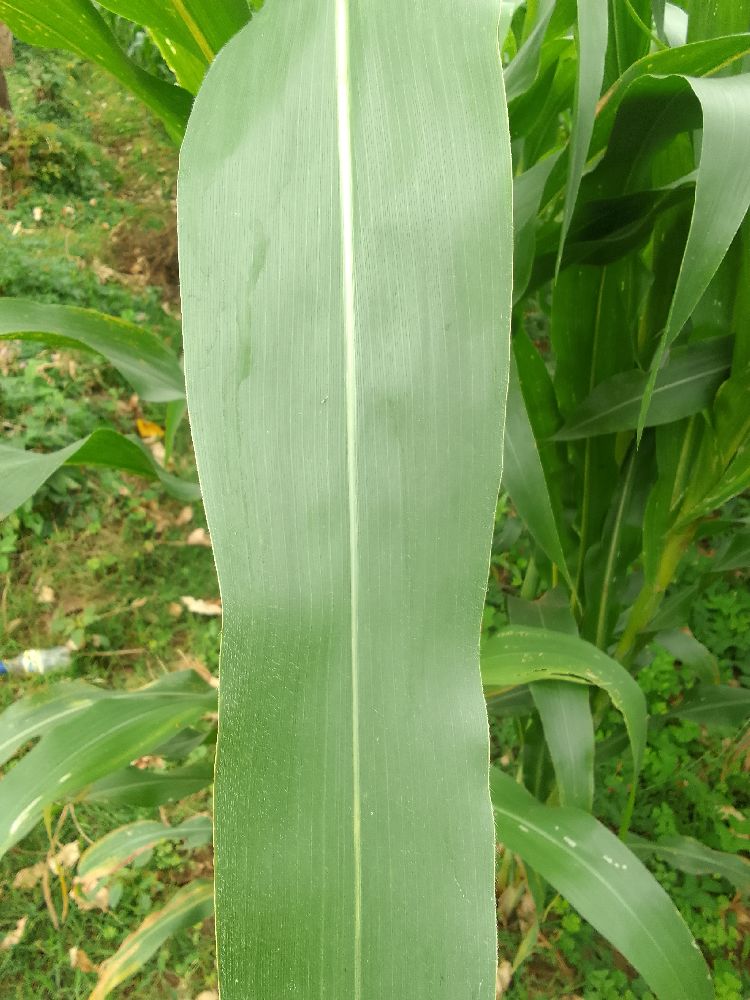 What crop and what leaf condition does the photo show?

maize, healthy
